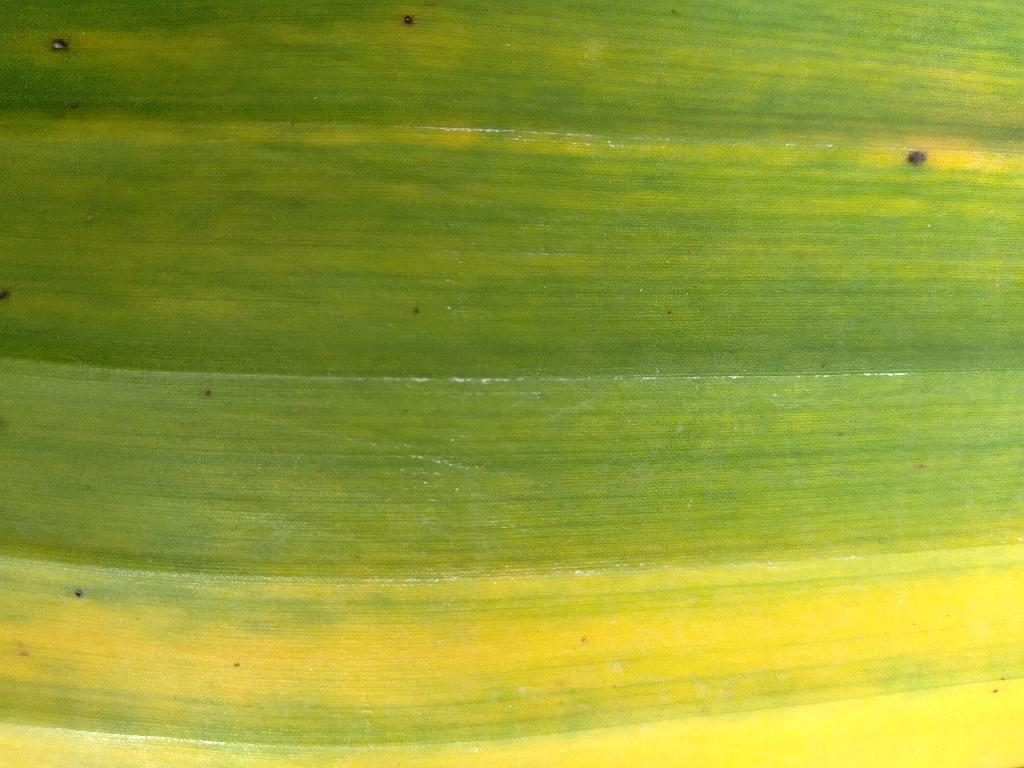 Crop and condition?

banana, fusarium wilt race 1
